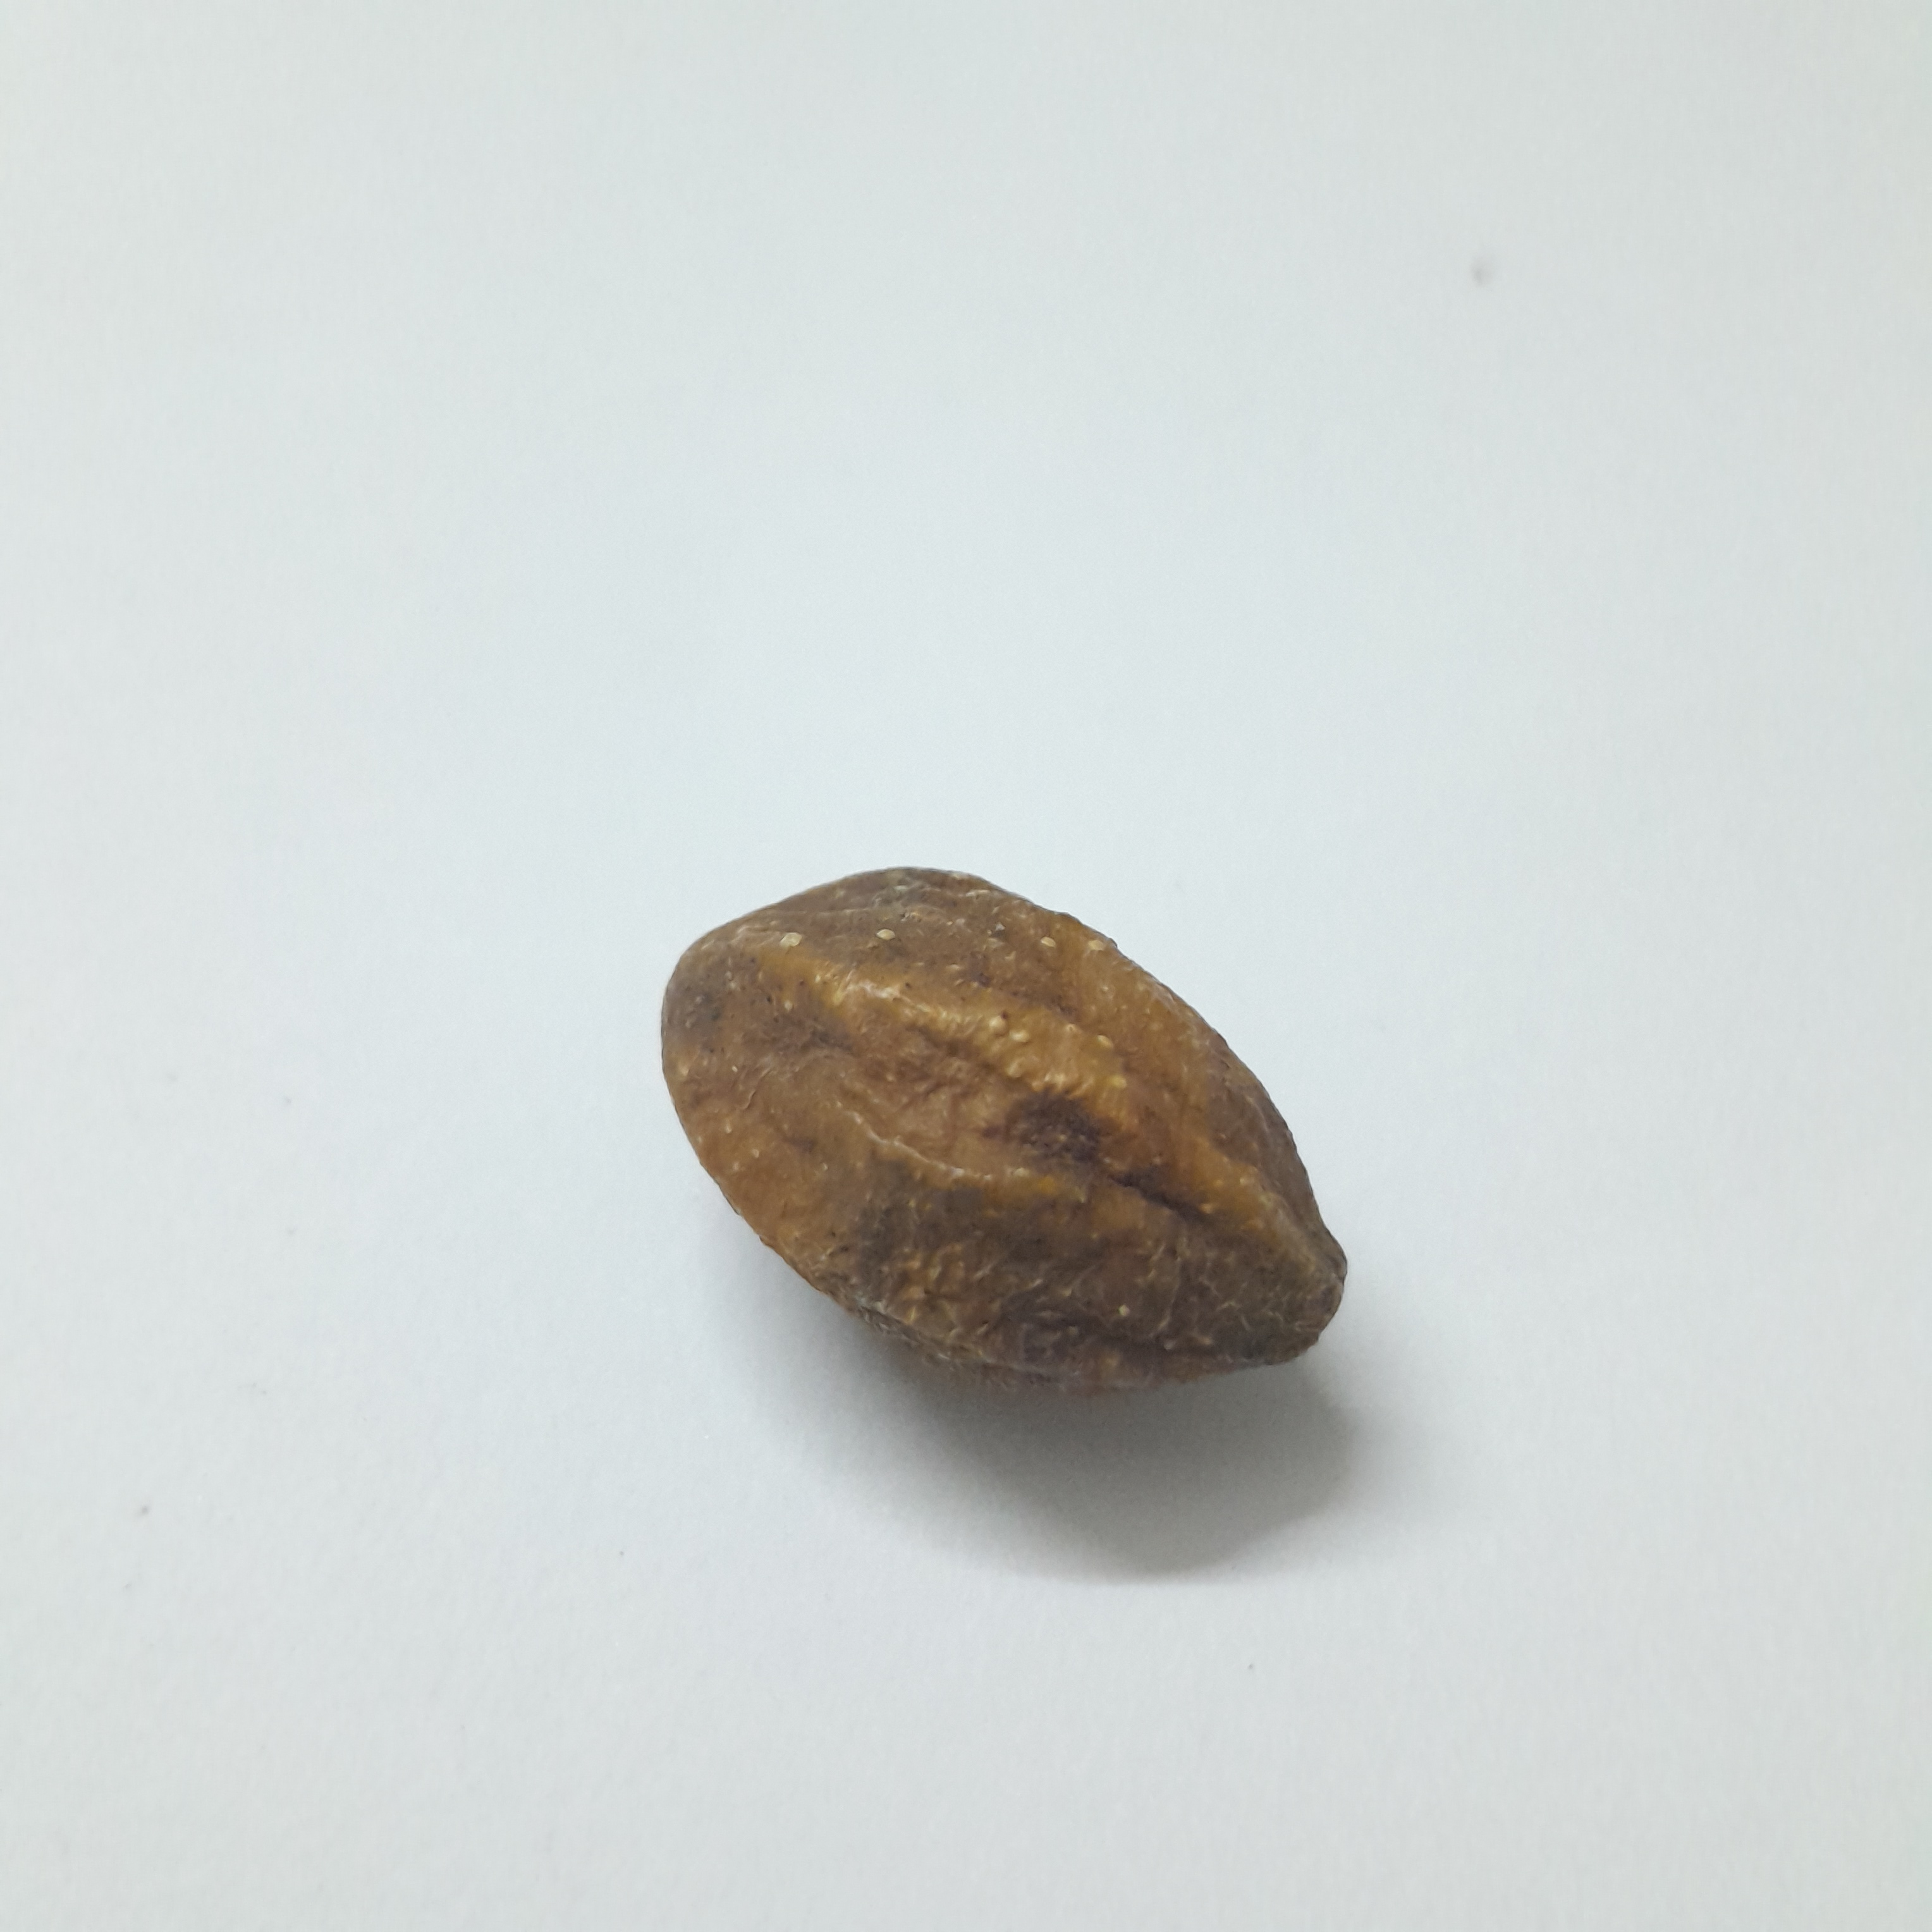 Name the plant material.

hirdaa
